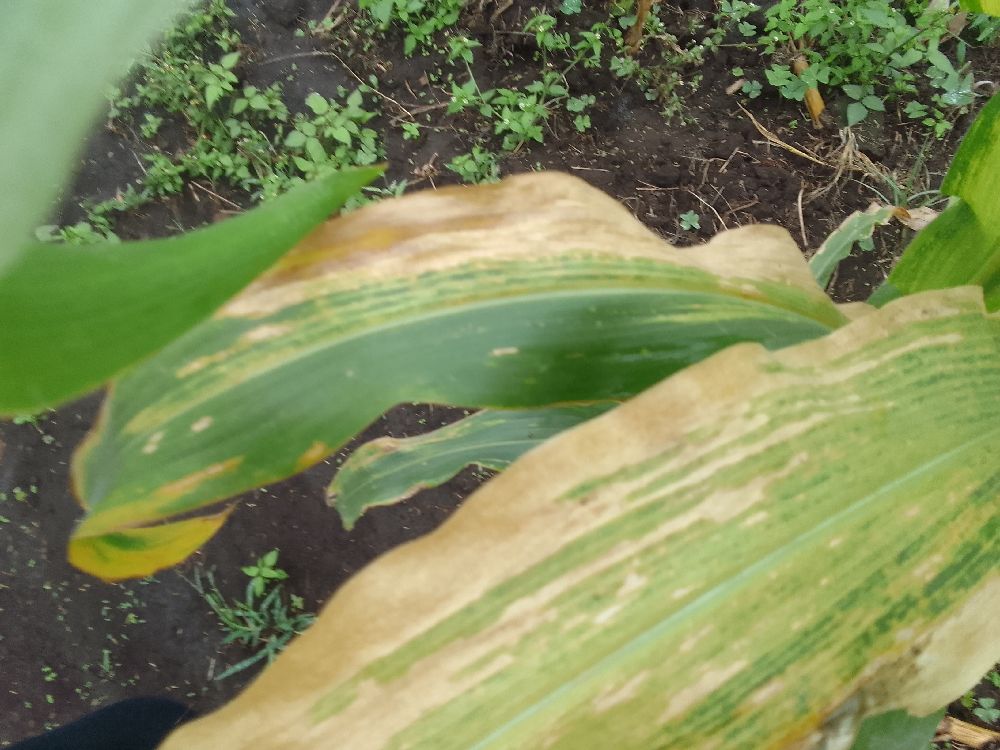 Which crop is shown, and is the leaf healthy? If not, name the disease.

maize, maize lethal necrosis
